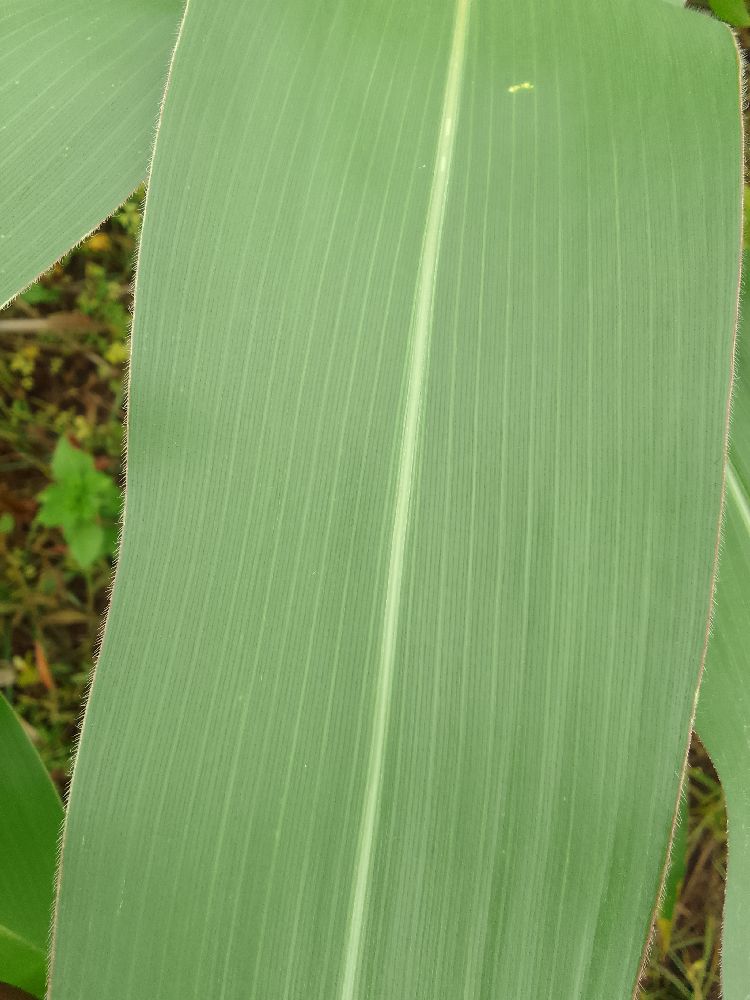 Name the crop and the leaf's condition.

maize, healthy
